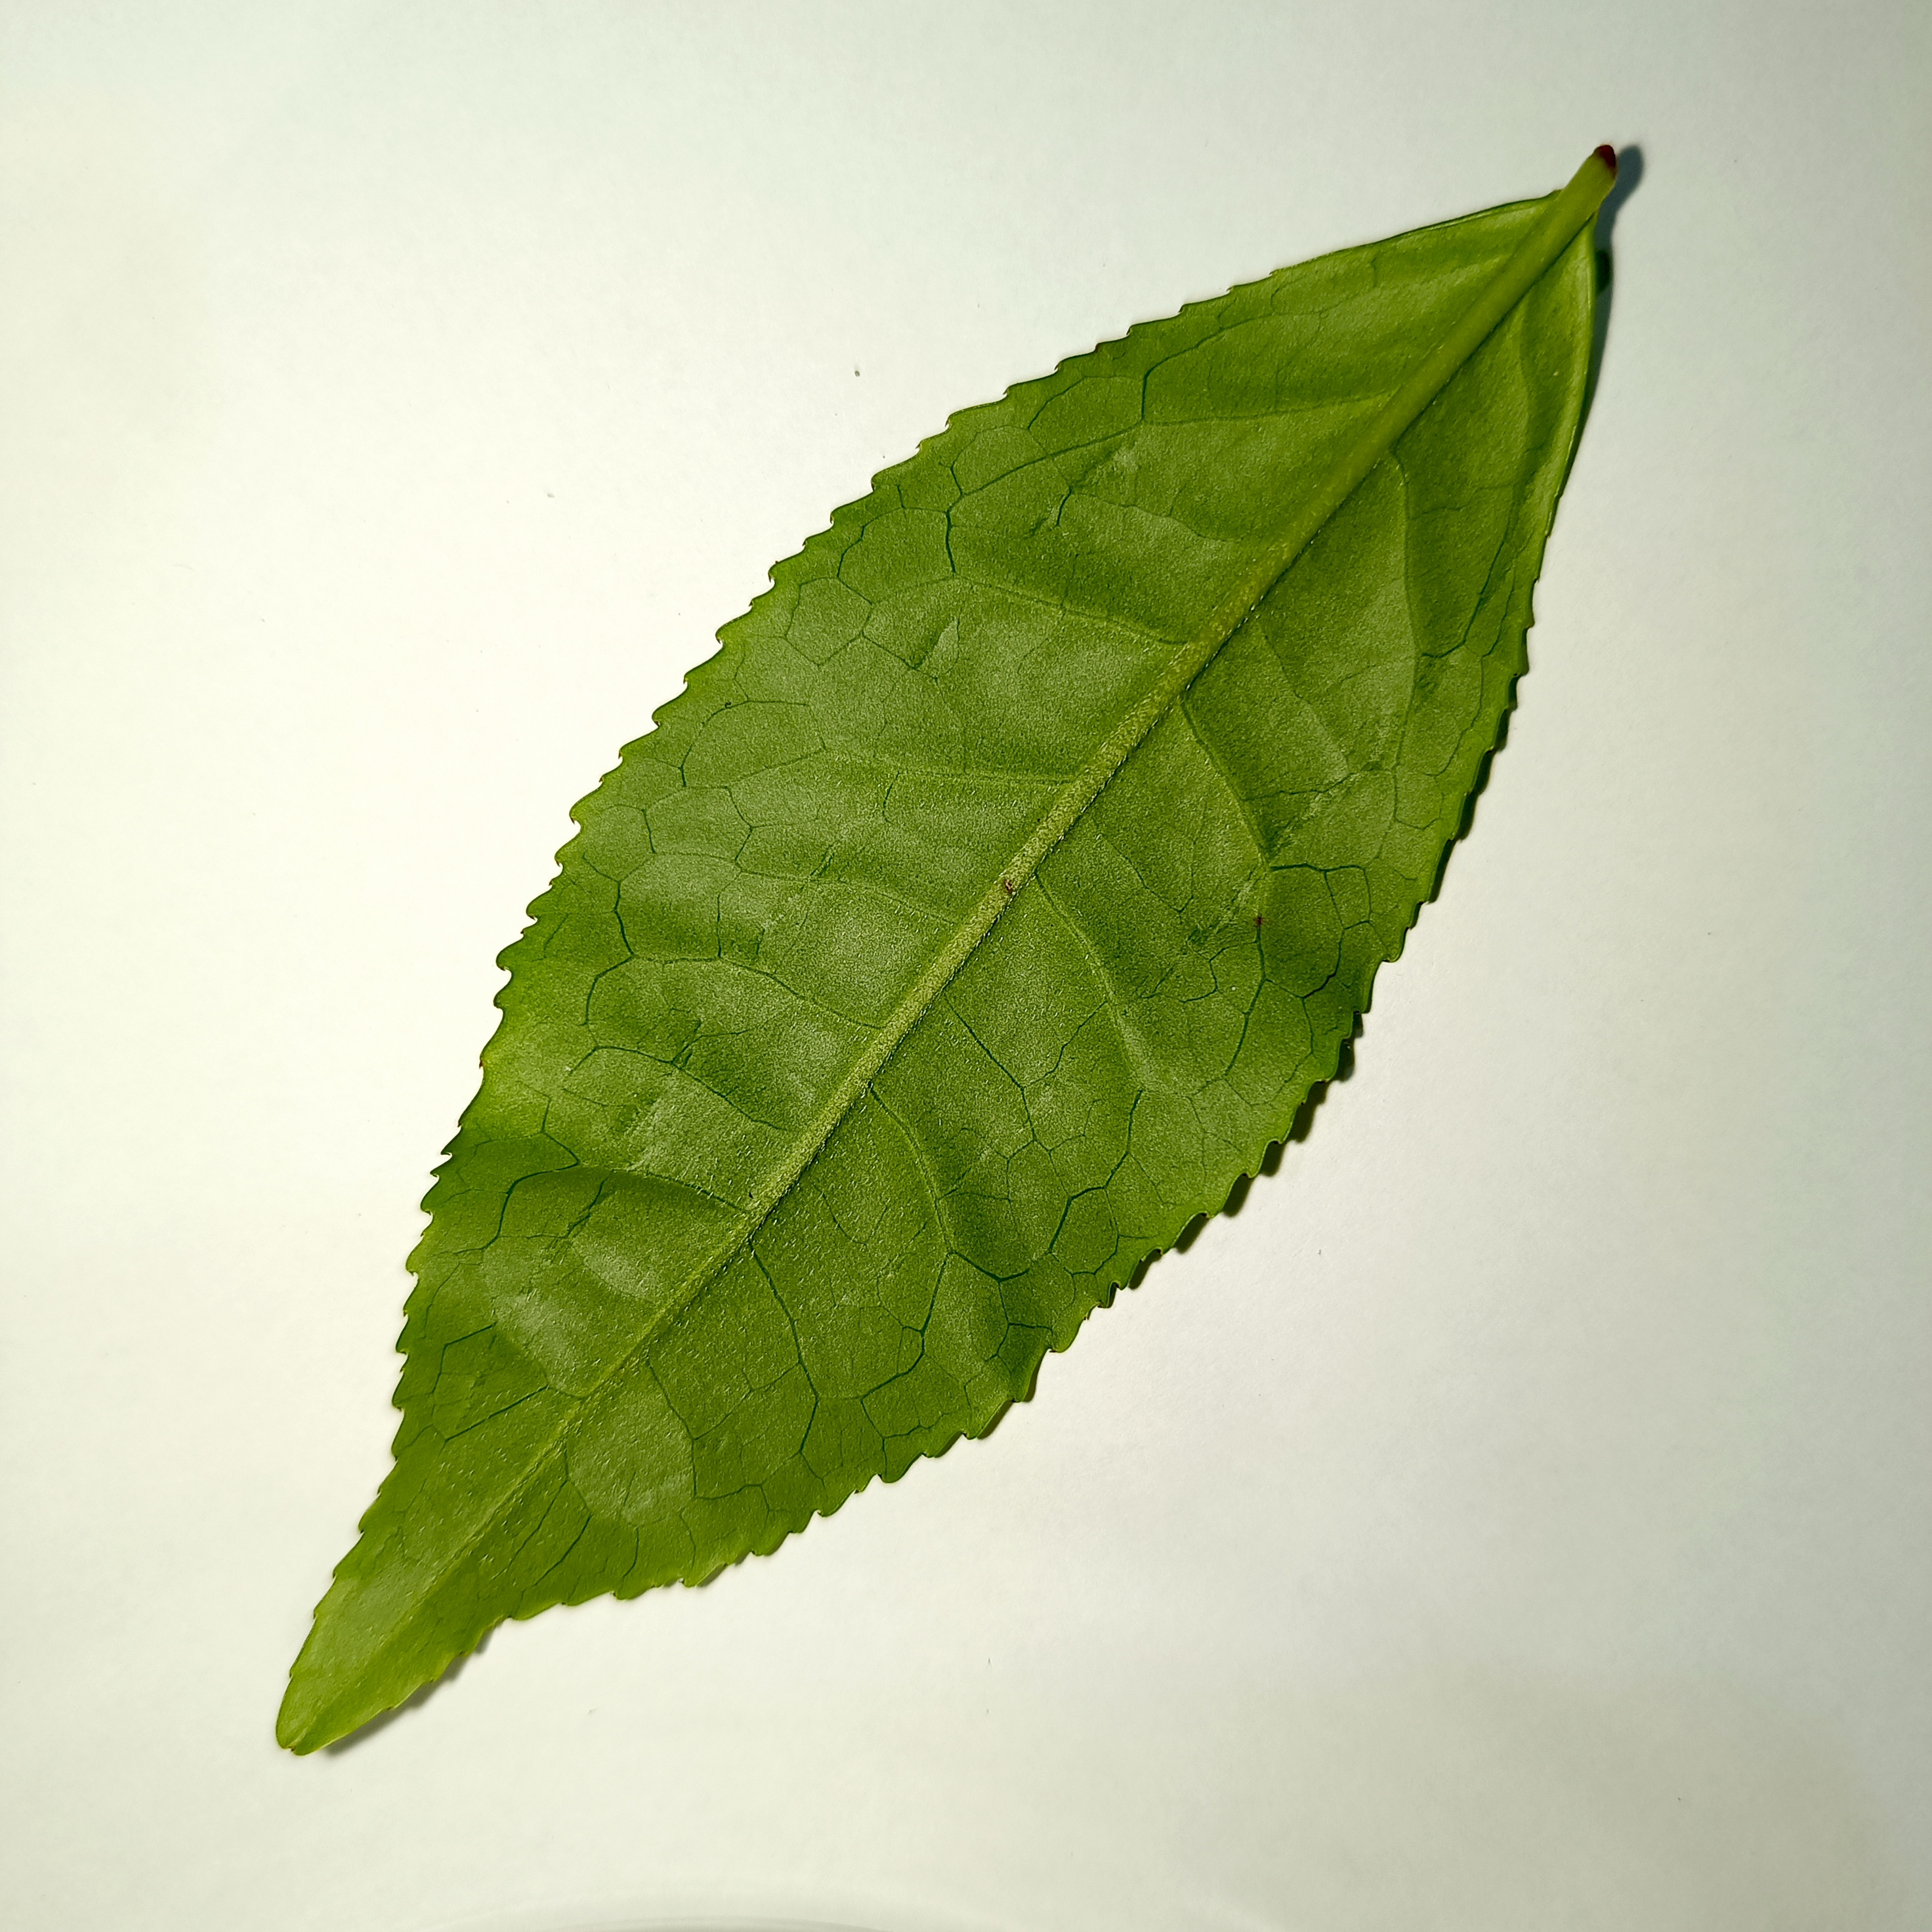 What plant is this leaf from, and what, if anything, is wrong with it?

tea, healthy
